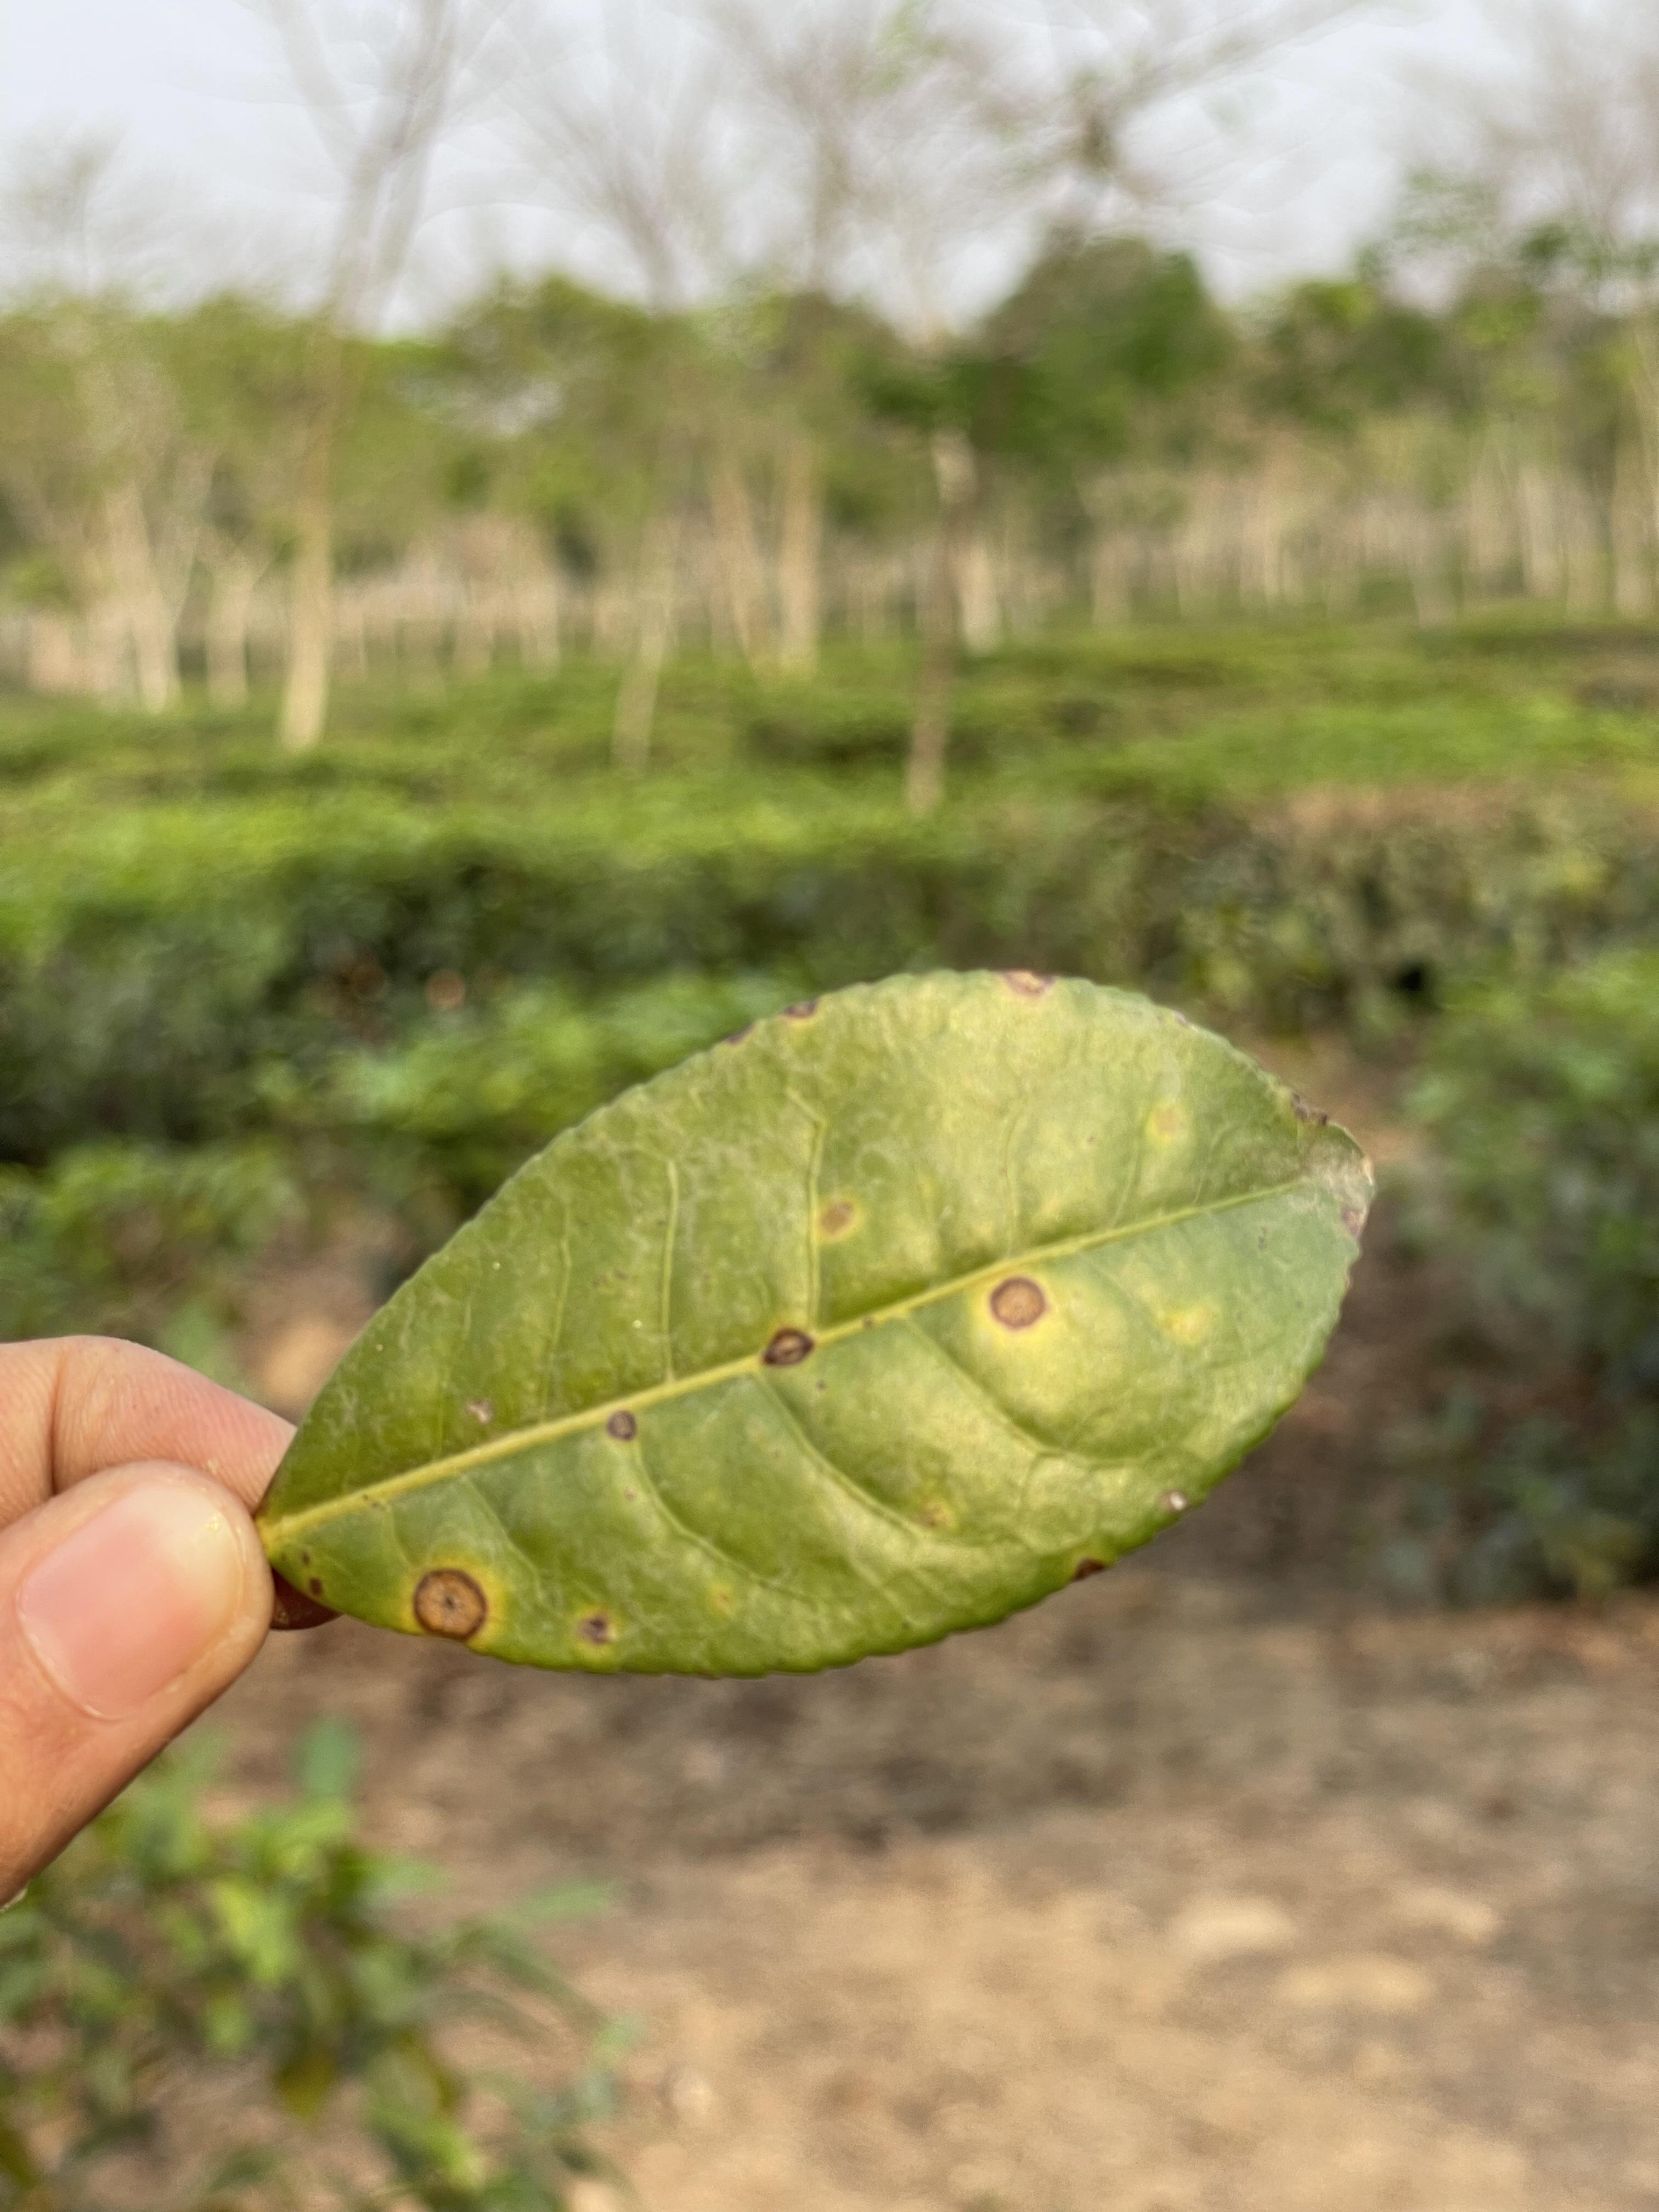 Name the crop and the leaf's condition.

tea, red rust
